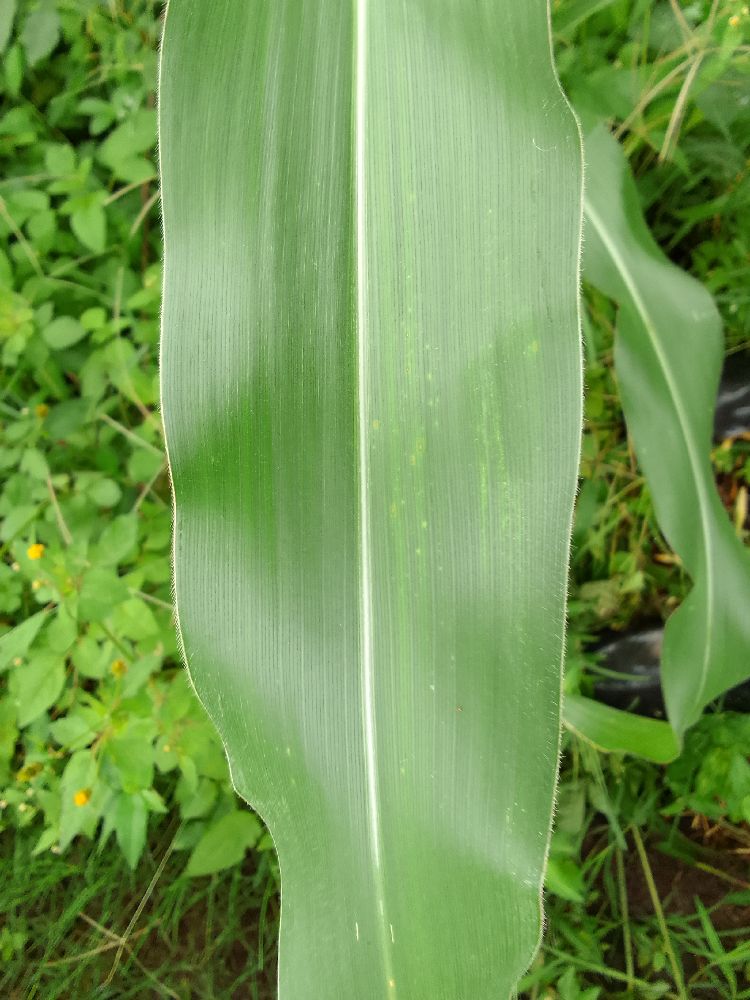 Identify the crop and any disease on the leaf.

maize, healthy
